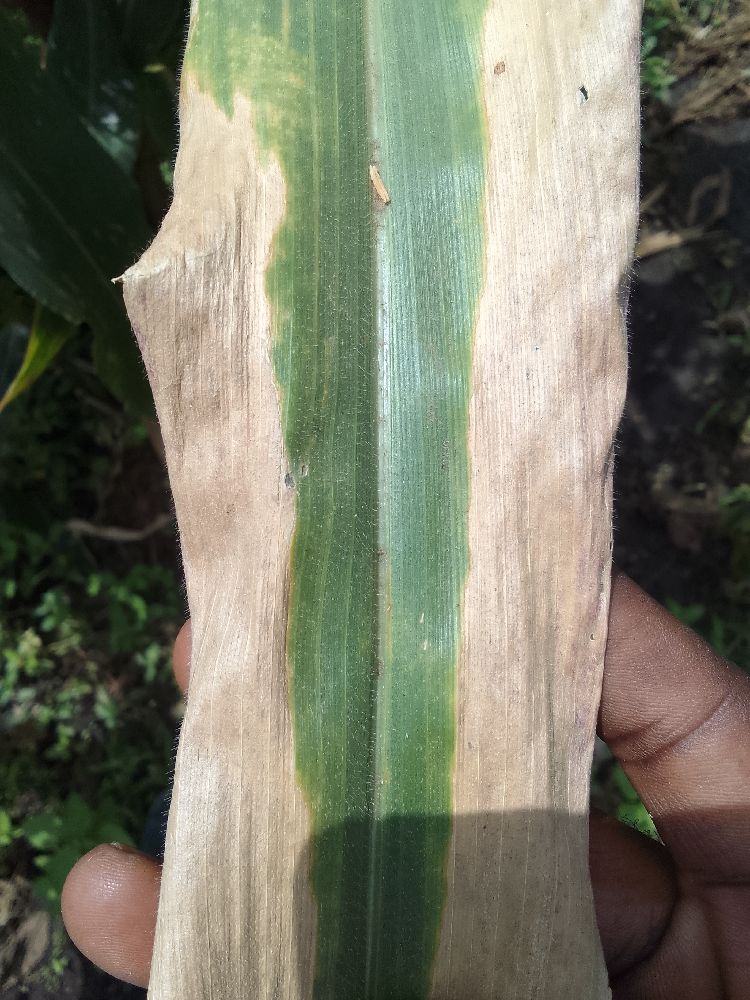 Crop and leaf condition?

maize, maize lethal necrosis
